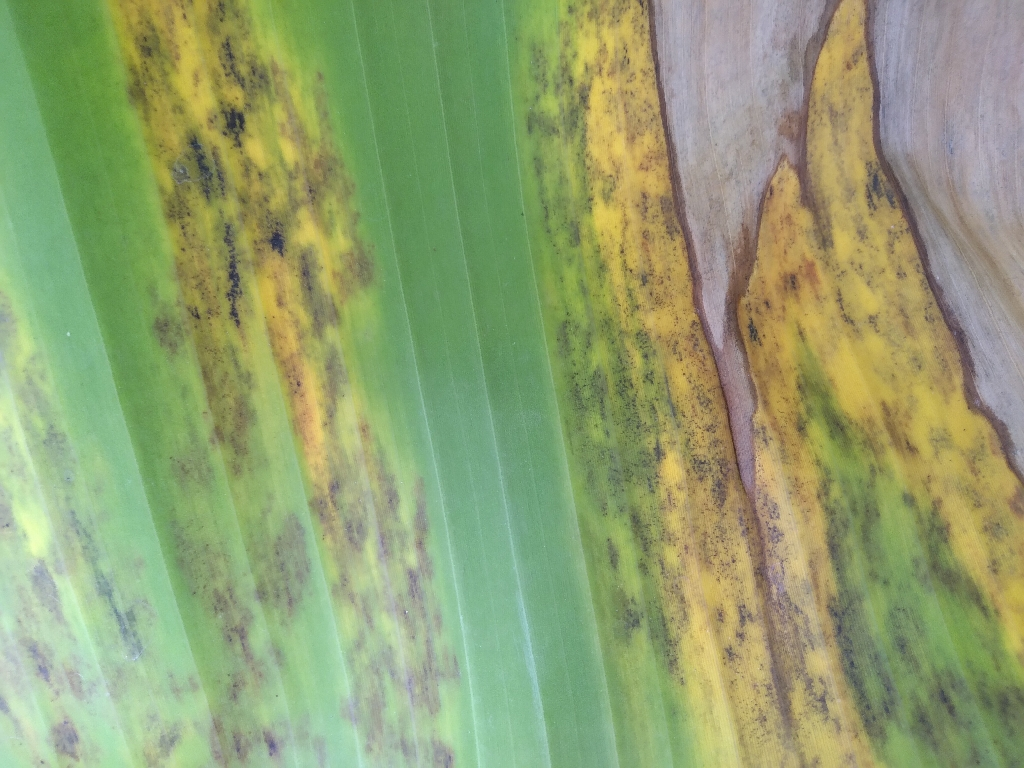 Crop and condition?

banana, black sigatoka
